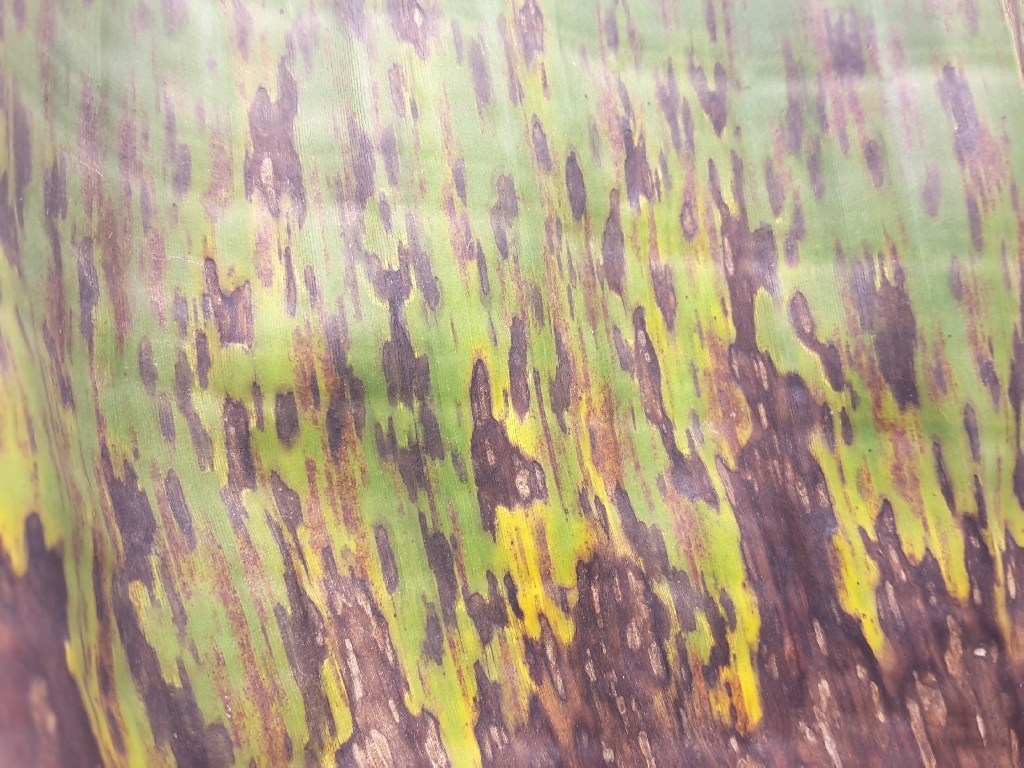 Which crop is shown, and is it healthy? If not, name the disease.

banana, black sigatoka
